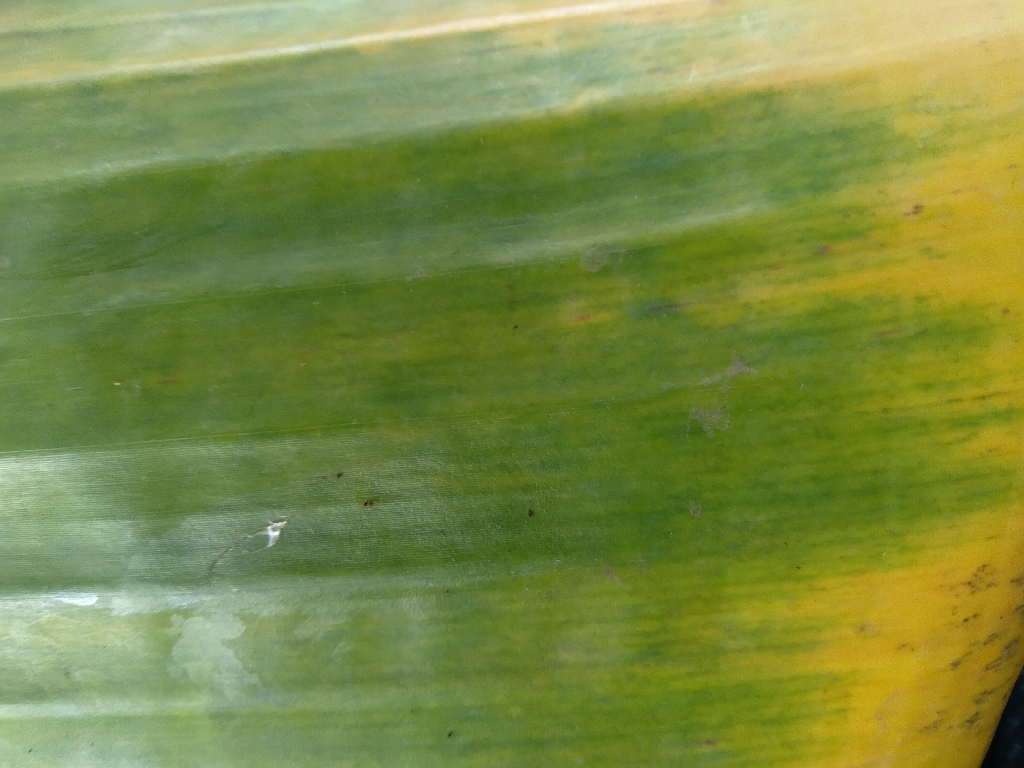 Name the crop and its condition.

banana, fusarium wilt race 1
